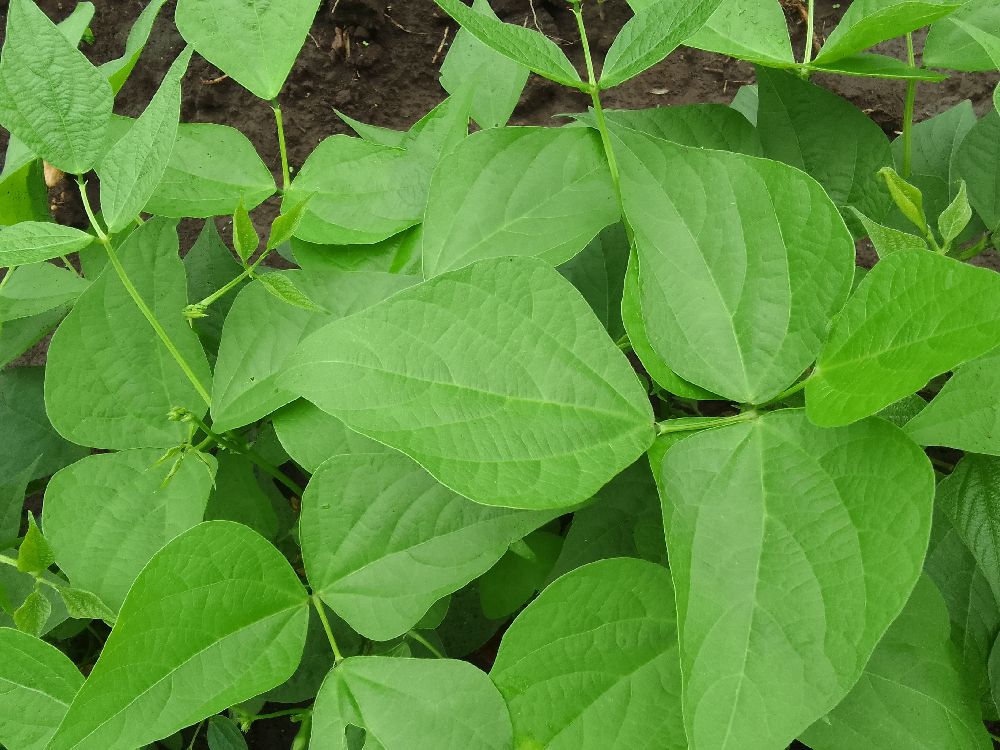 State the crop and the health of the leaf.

common bean, healthy
